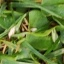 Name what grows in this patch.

grass
